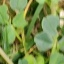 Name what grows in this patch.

unstructured weed
